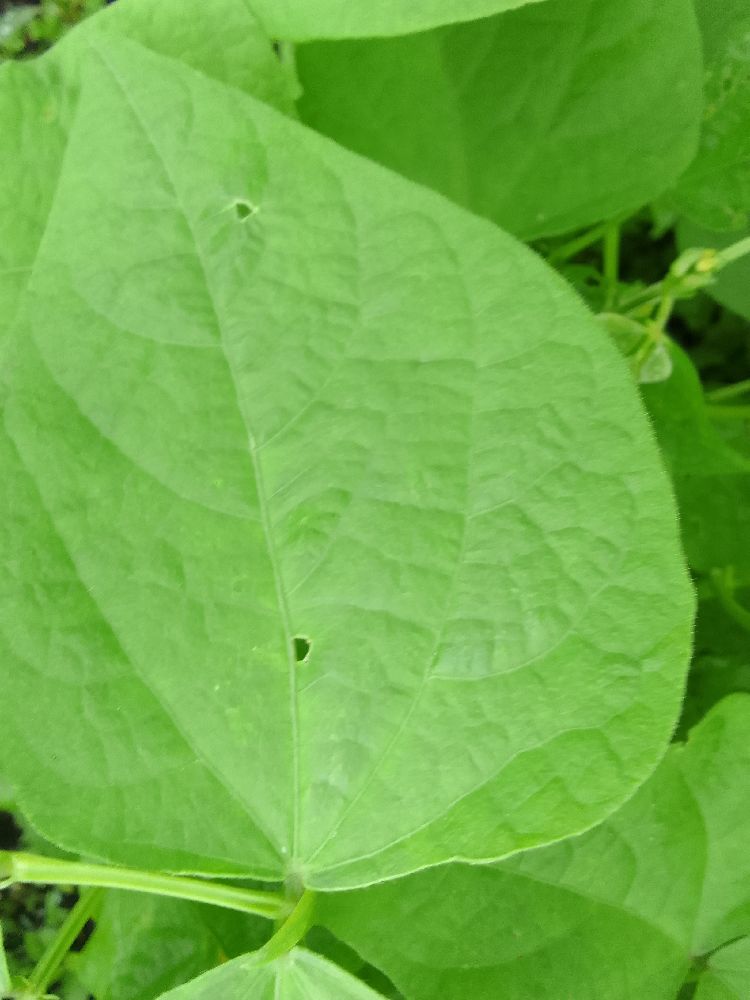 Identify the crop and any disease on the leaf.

common bean, healthy
